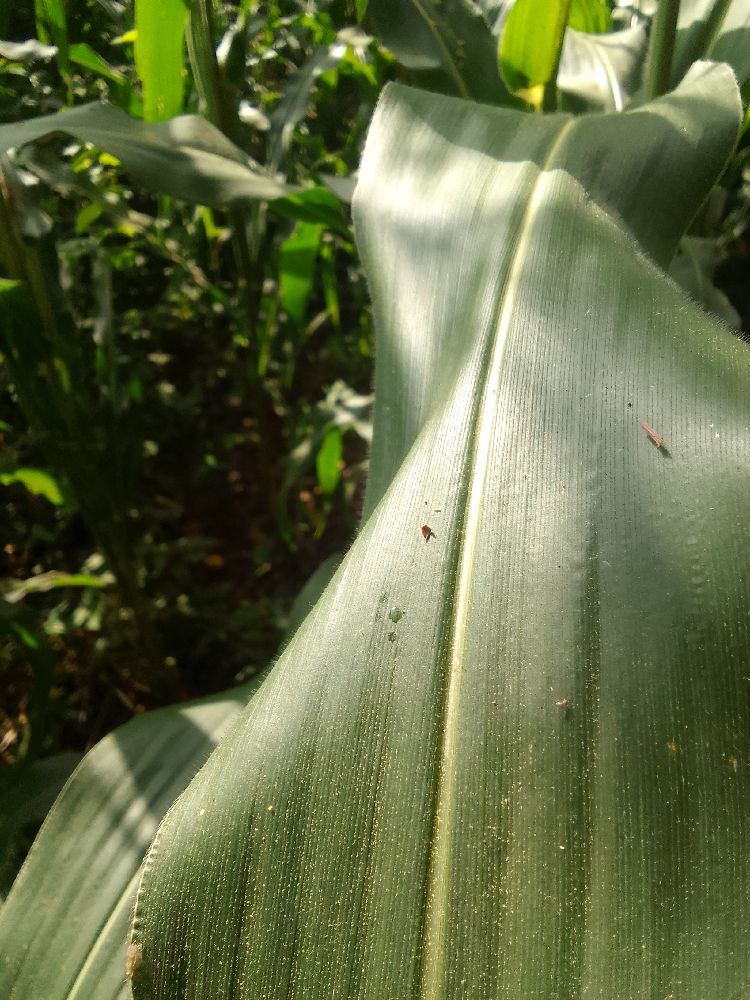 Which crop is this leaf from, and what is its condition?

maize, healthy
